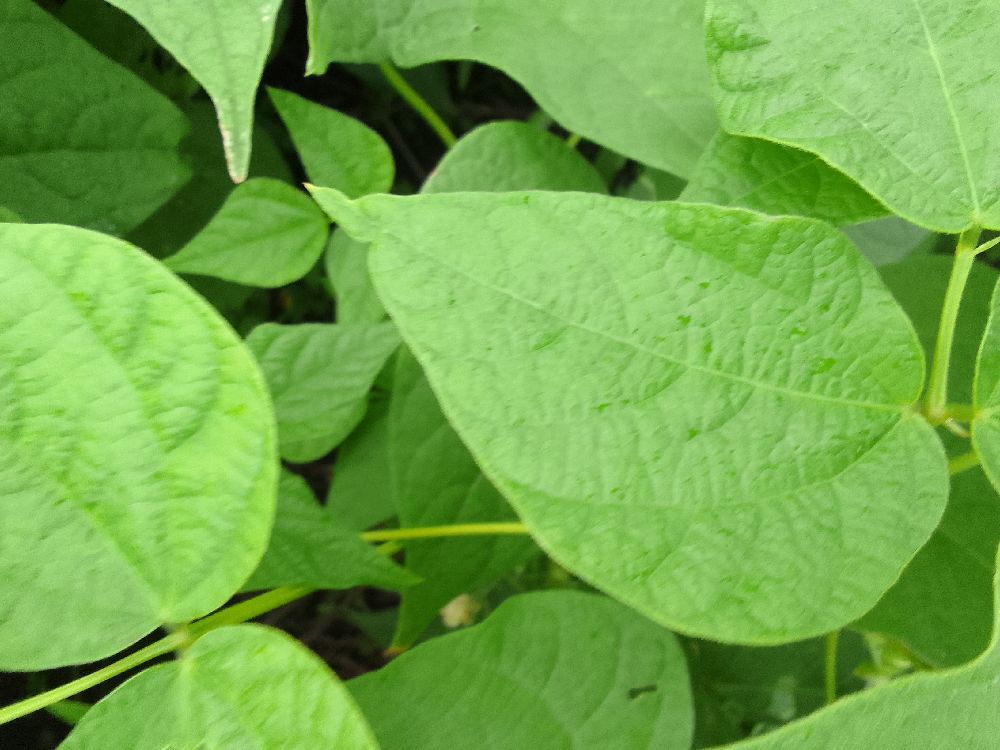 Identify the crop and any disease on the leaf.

common bean, healthy
